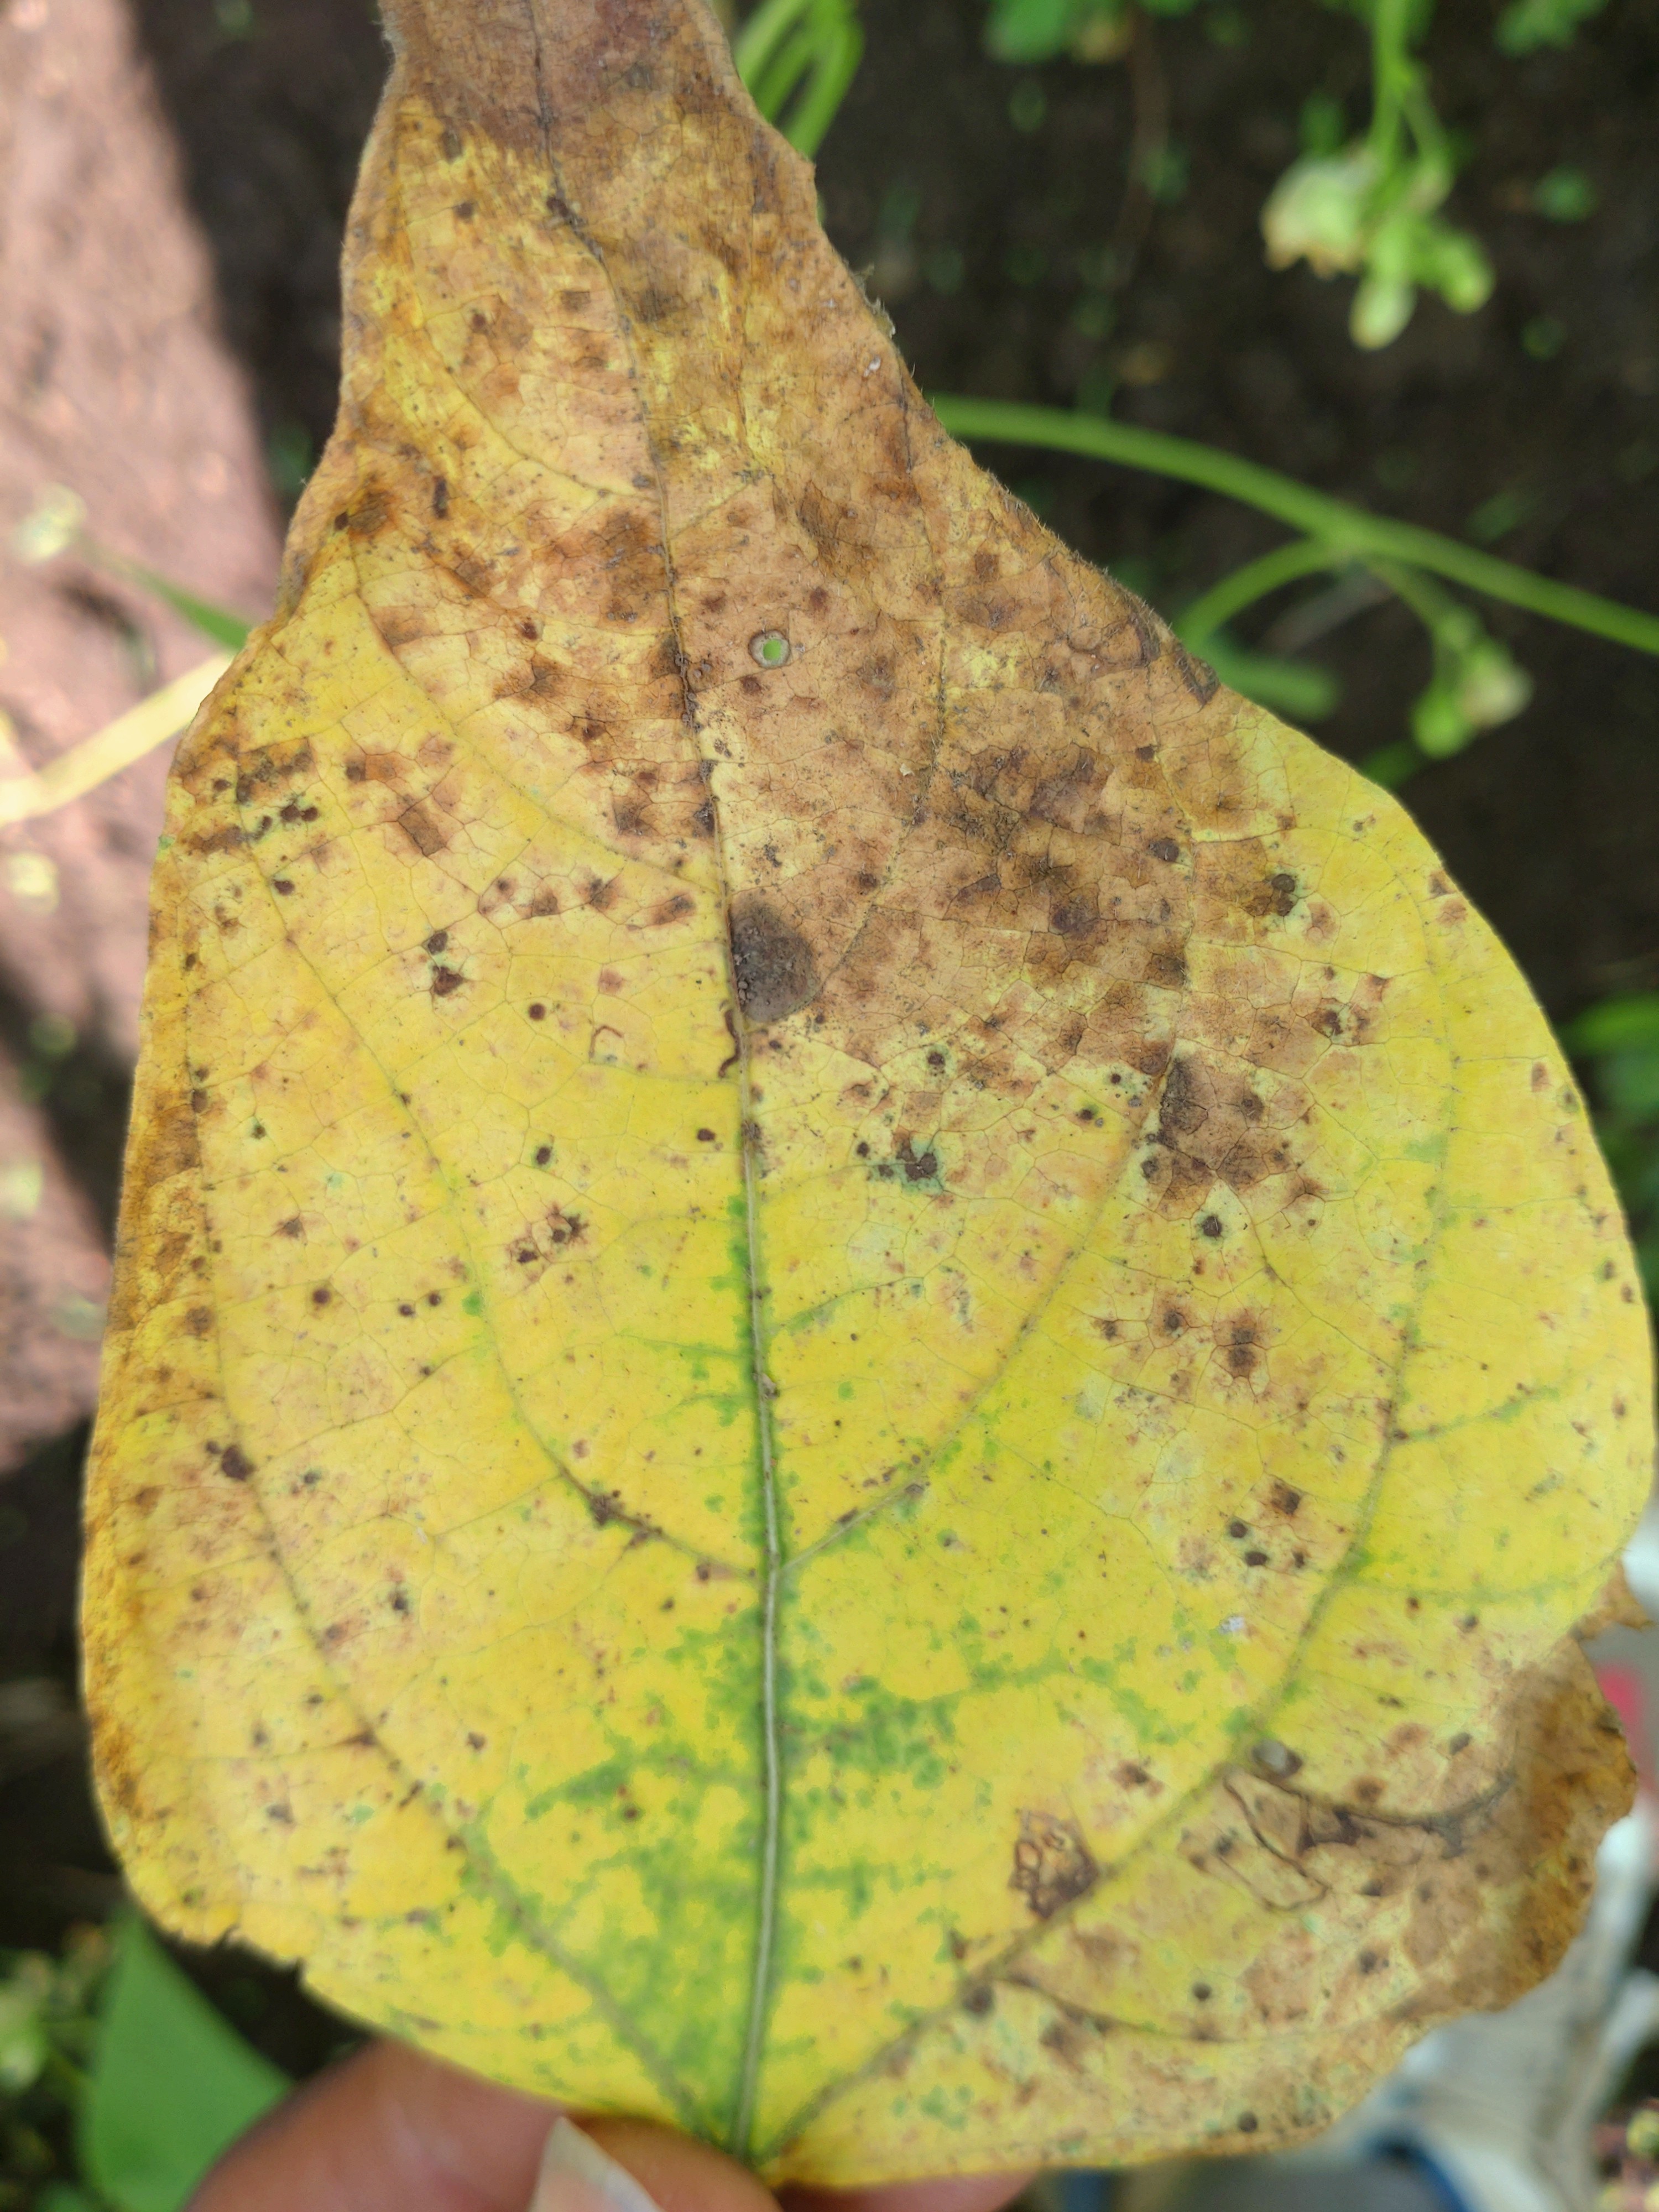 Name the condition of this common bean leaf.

anthracnose
